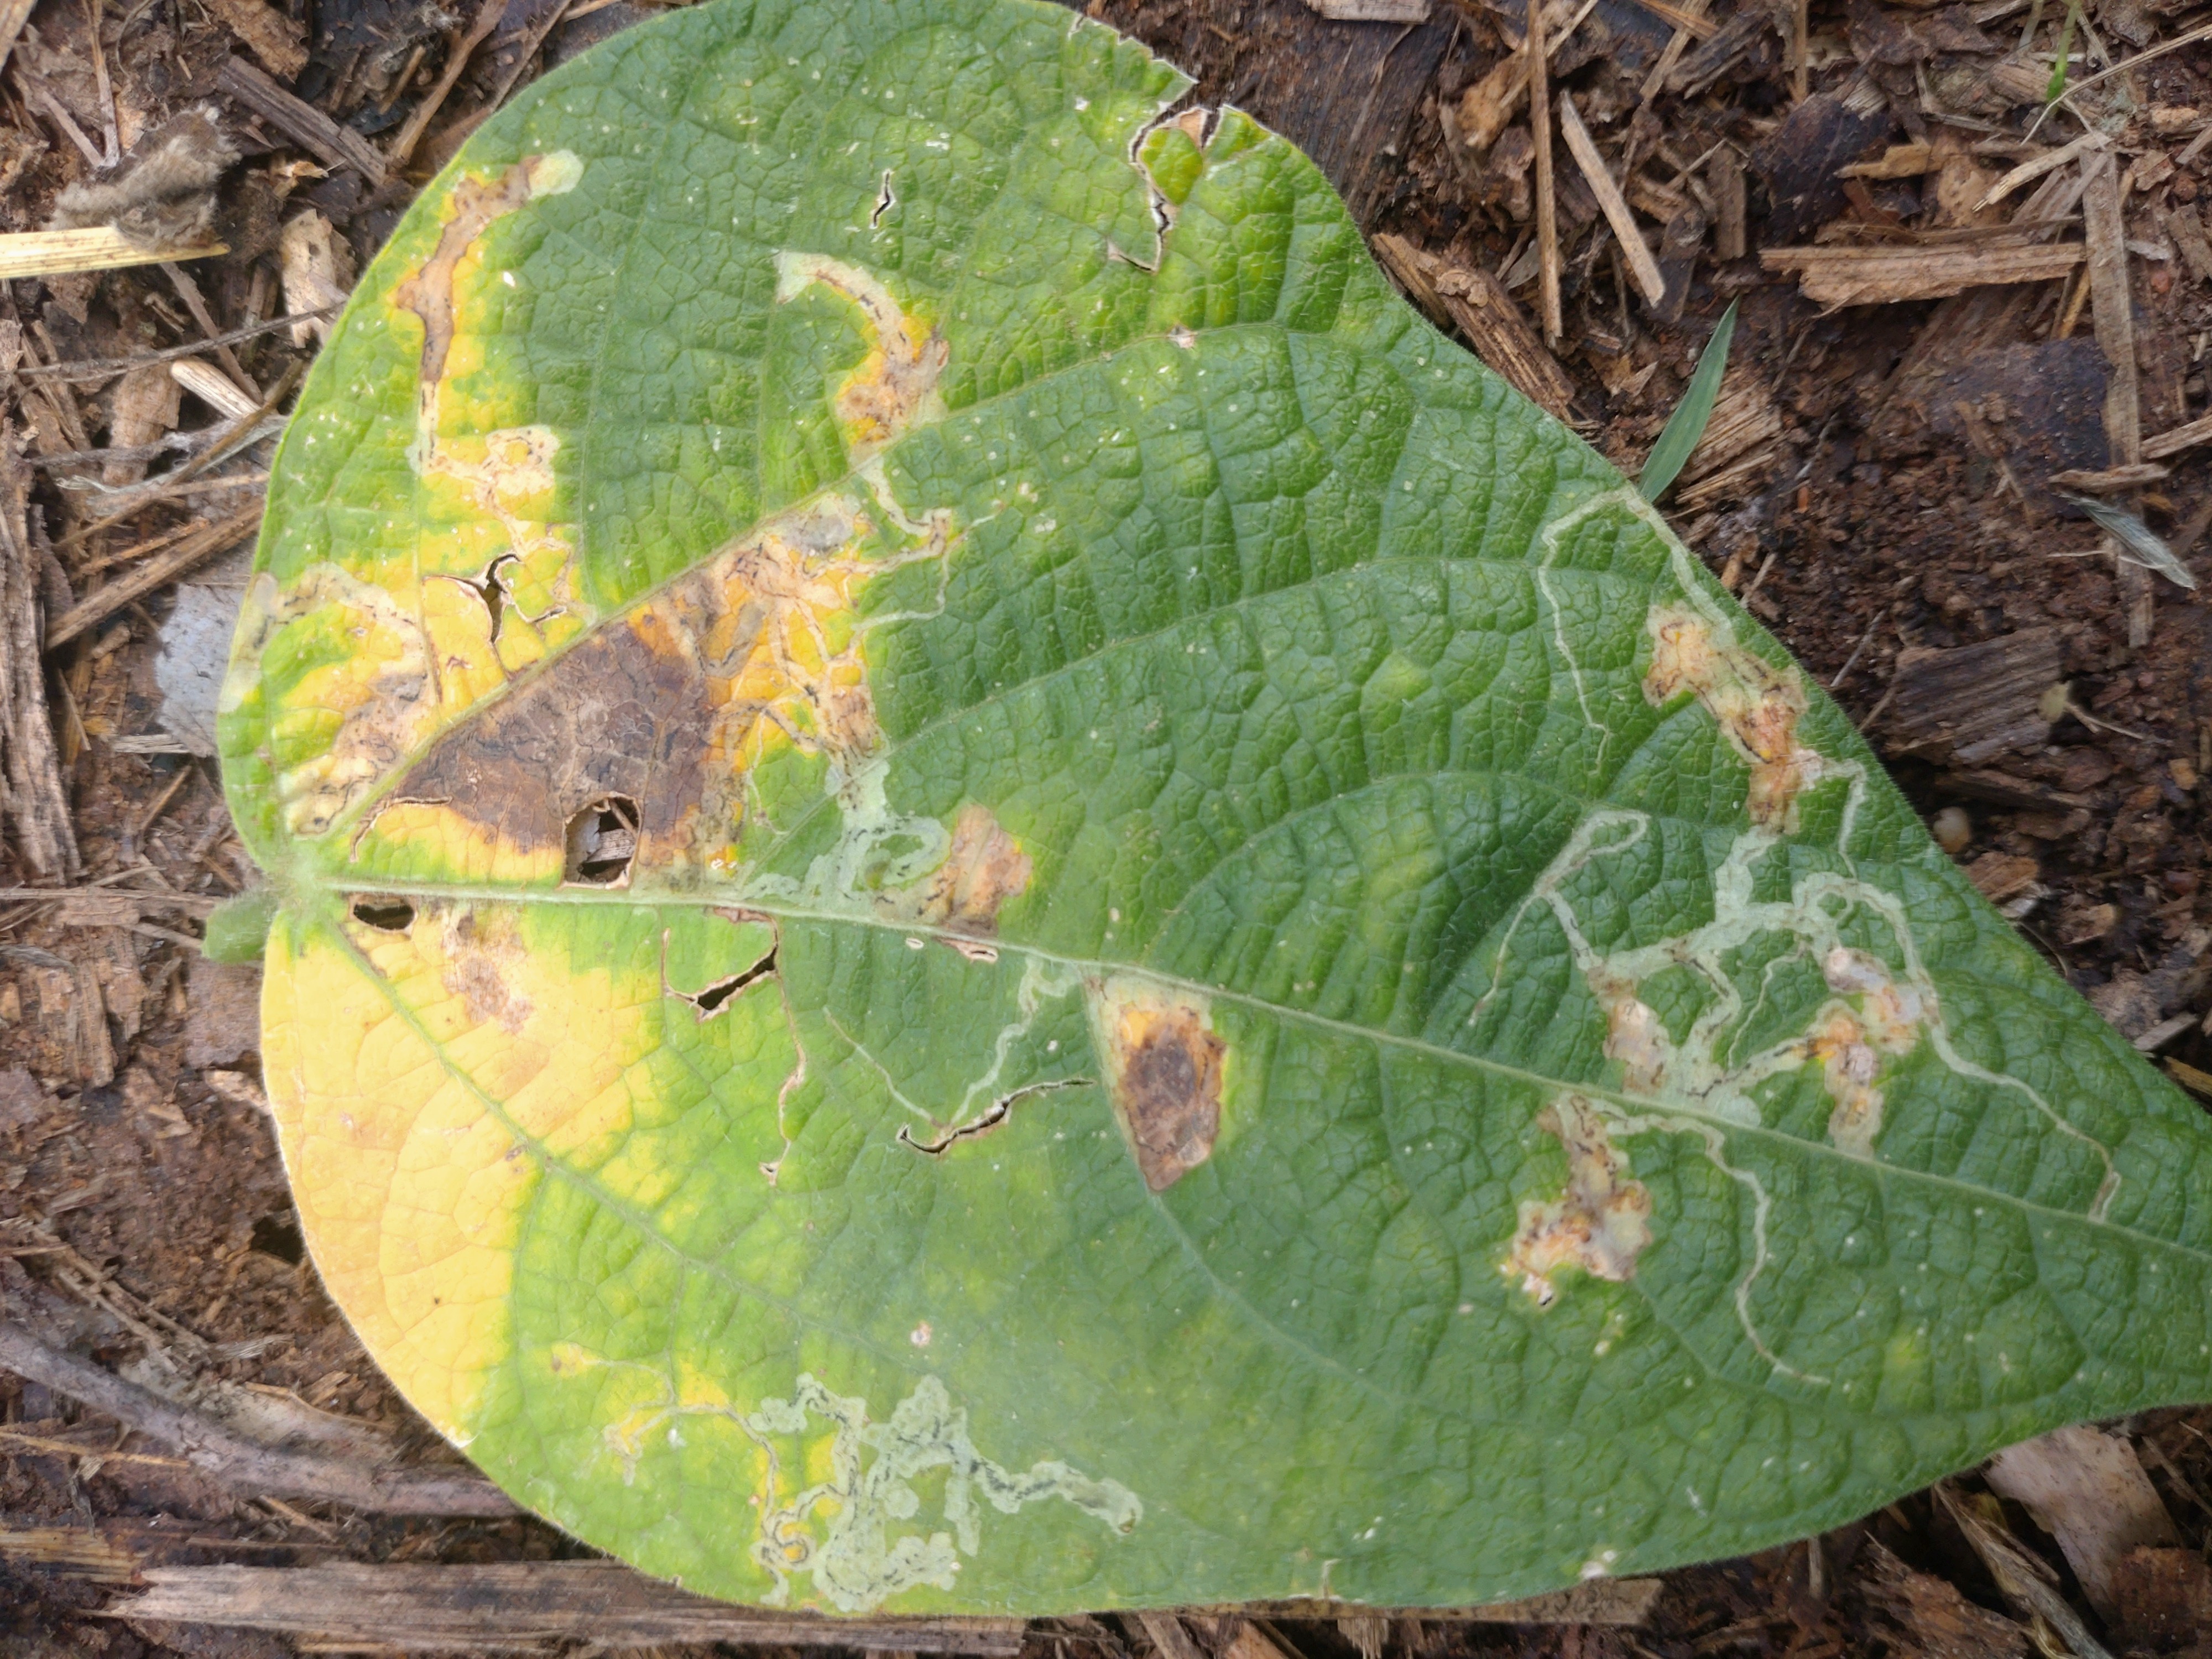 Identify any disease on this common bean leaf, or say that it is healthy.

anthracnose
